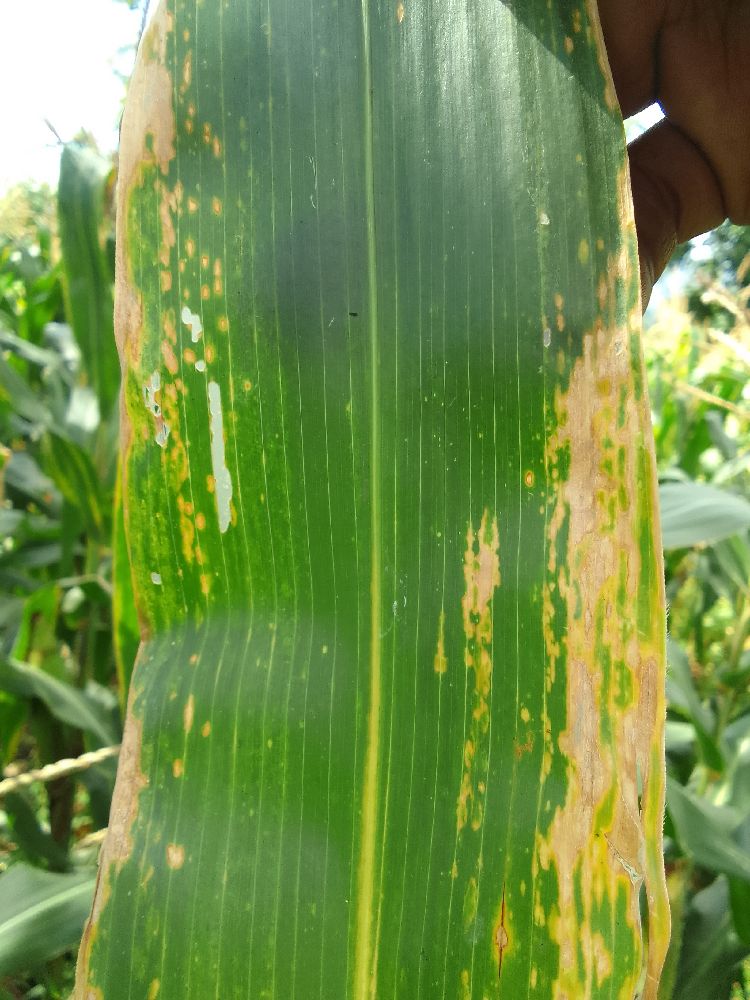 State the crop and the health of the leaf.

maize, maize lethal necrosis
